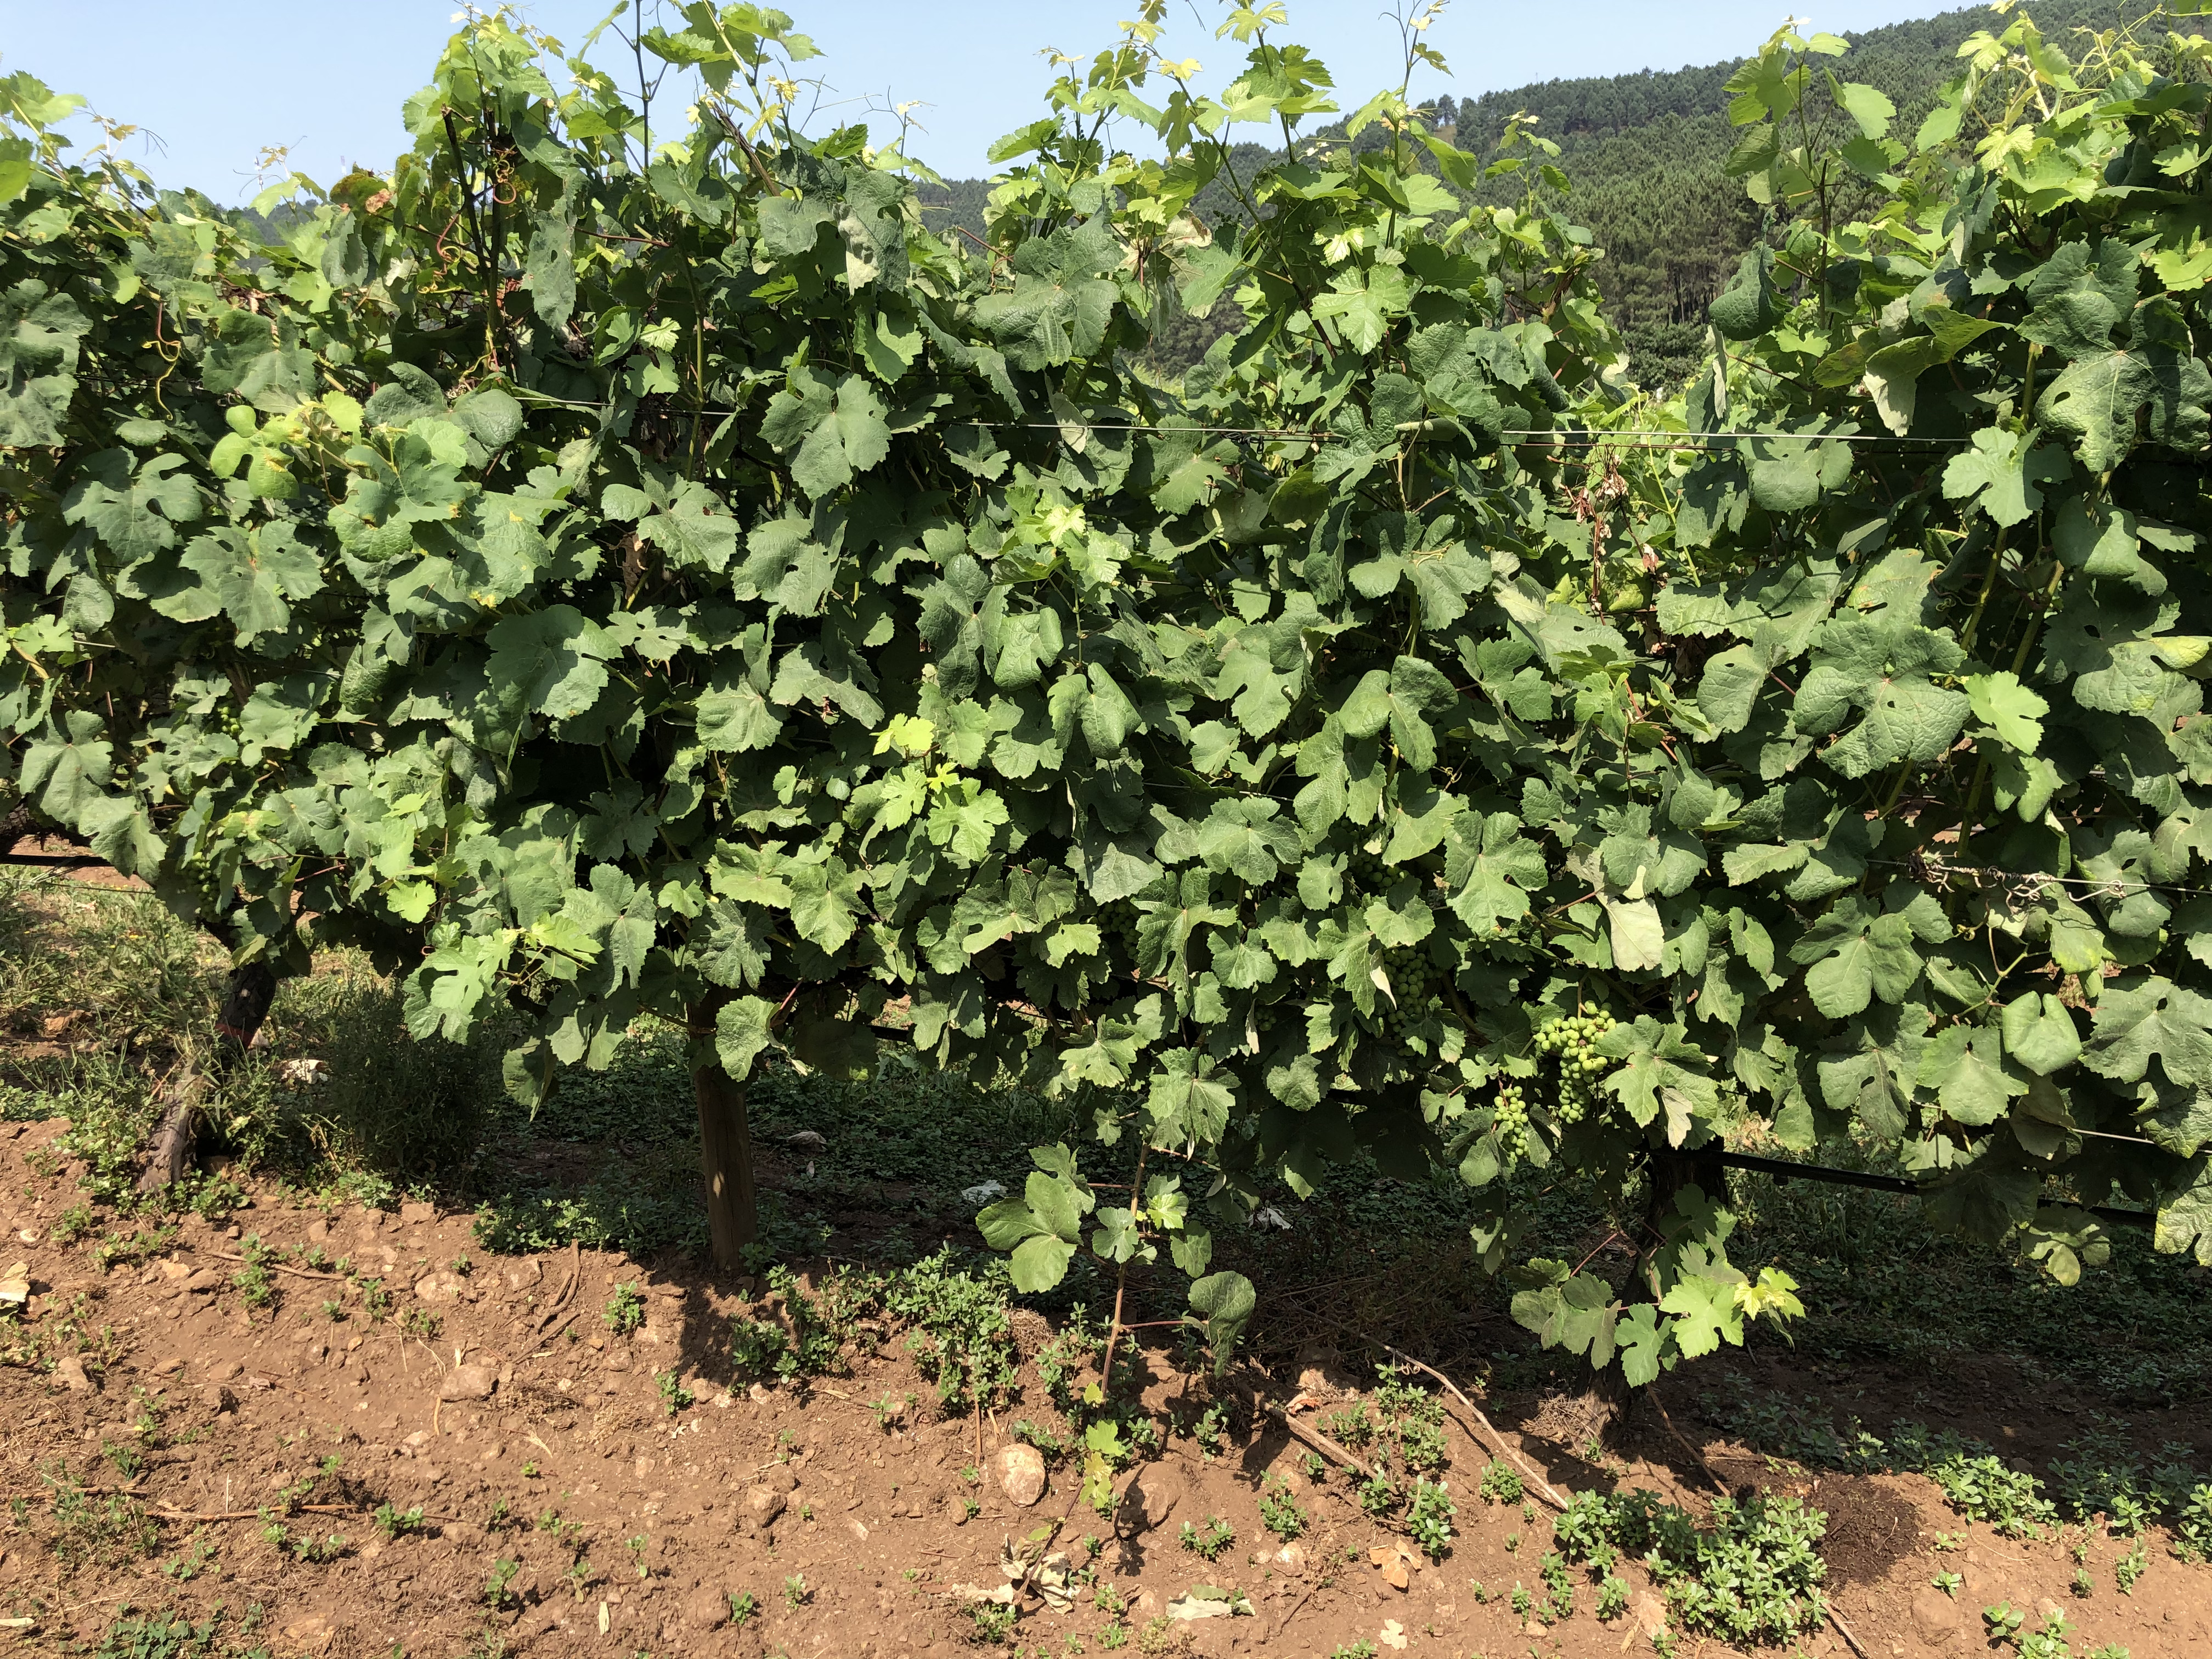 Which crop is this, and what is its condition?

grapevine, not affected by esca disease
